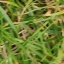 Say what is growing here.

grass
